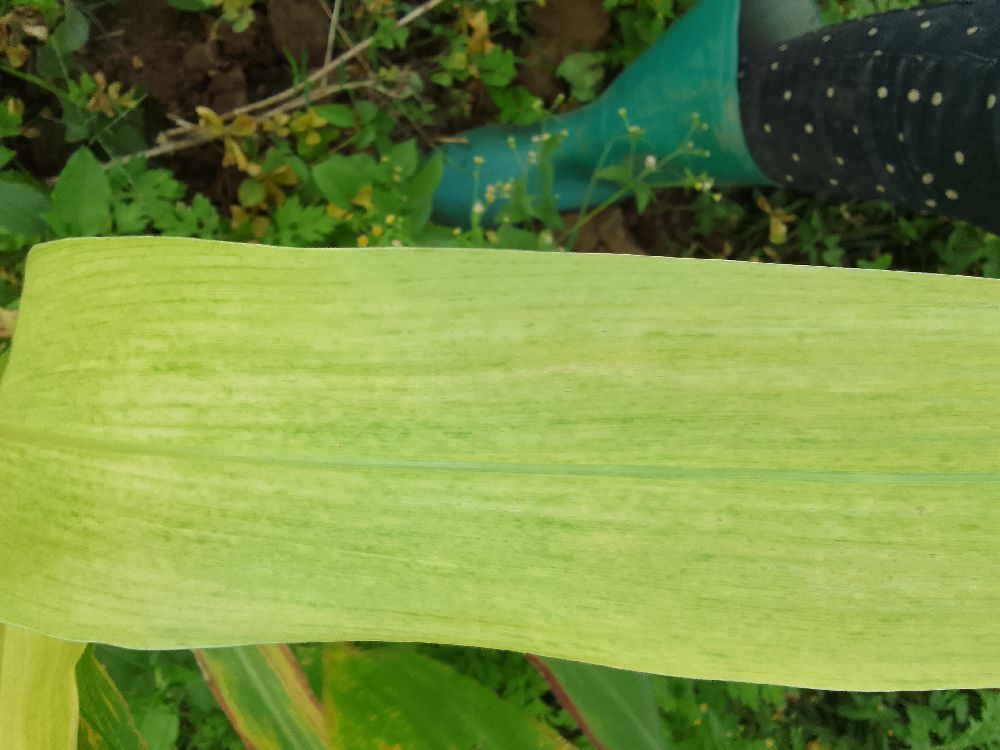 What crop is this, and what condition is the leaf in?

maize, maize lethal necrosis
